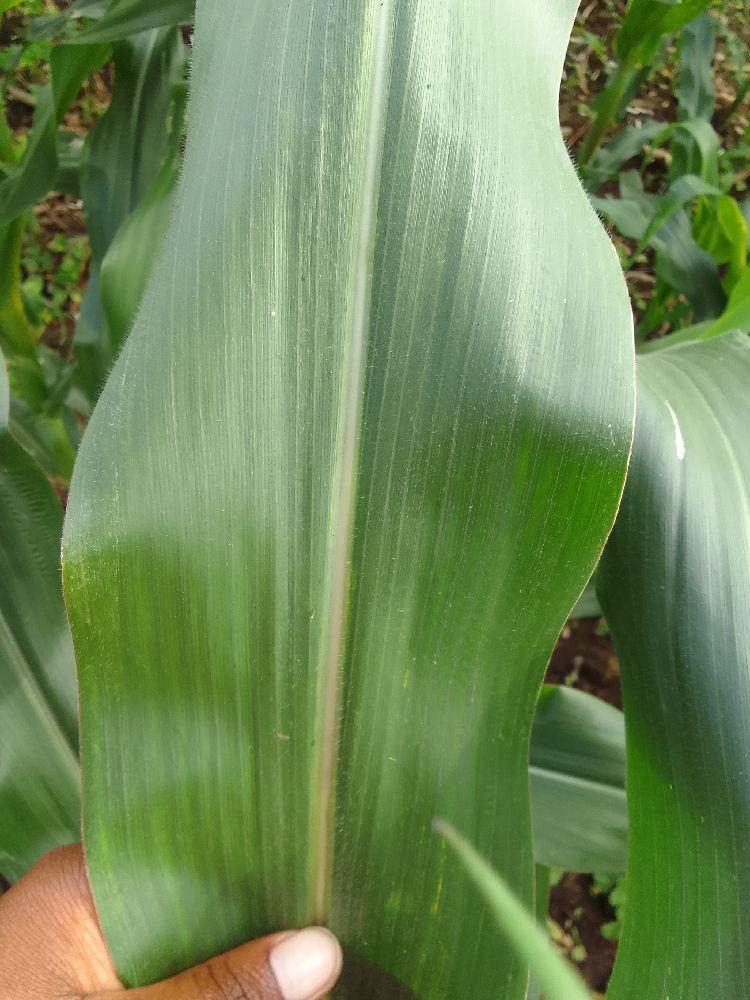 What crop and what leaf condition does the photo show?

maize, healthy
